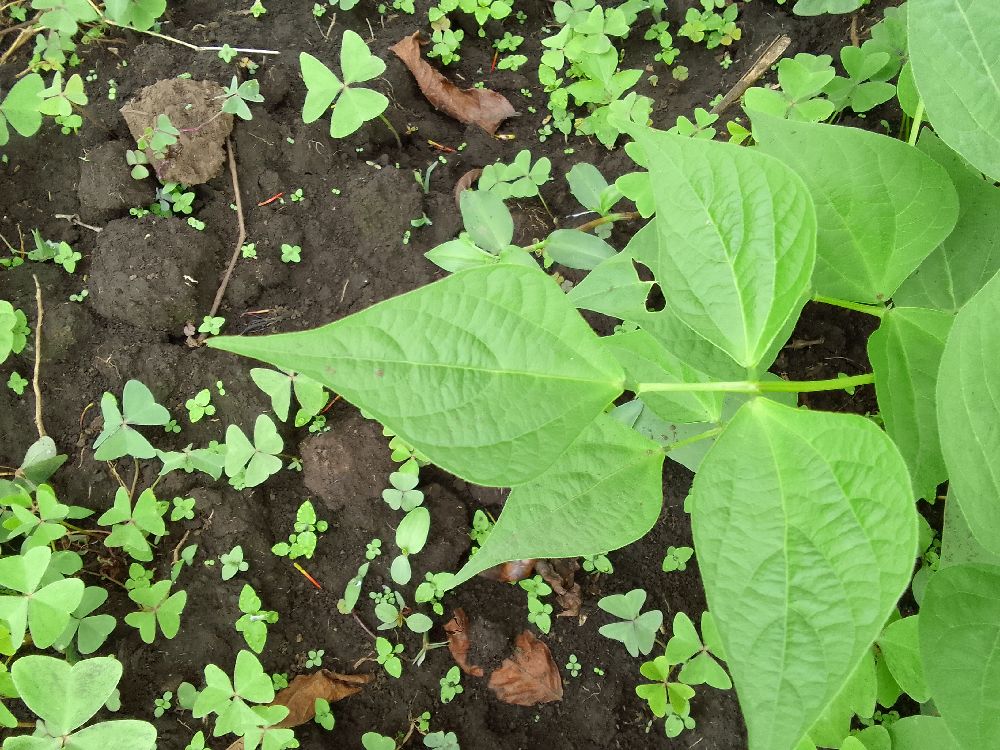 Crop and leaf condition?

common bean, healthy
